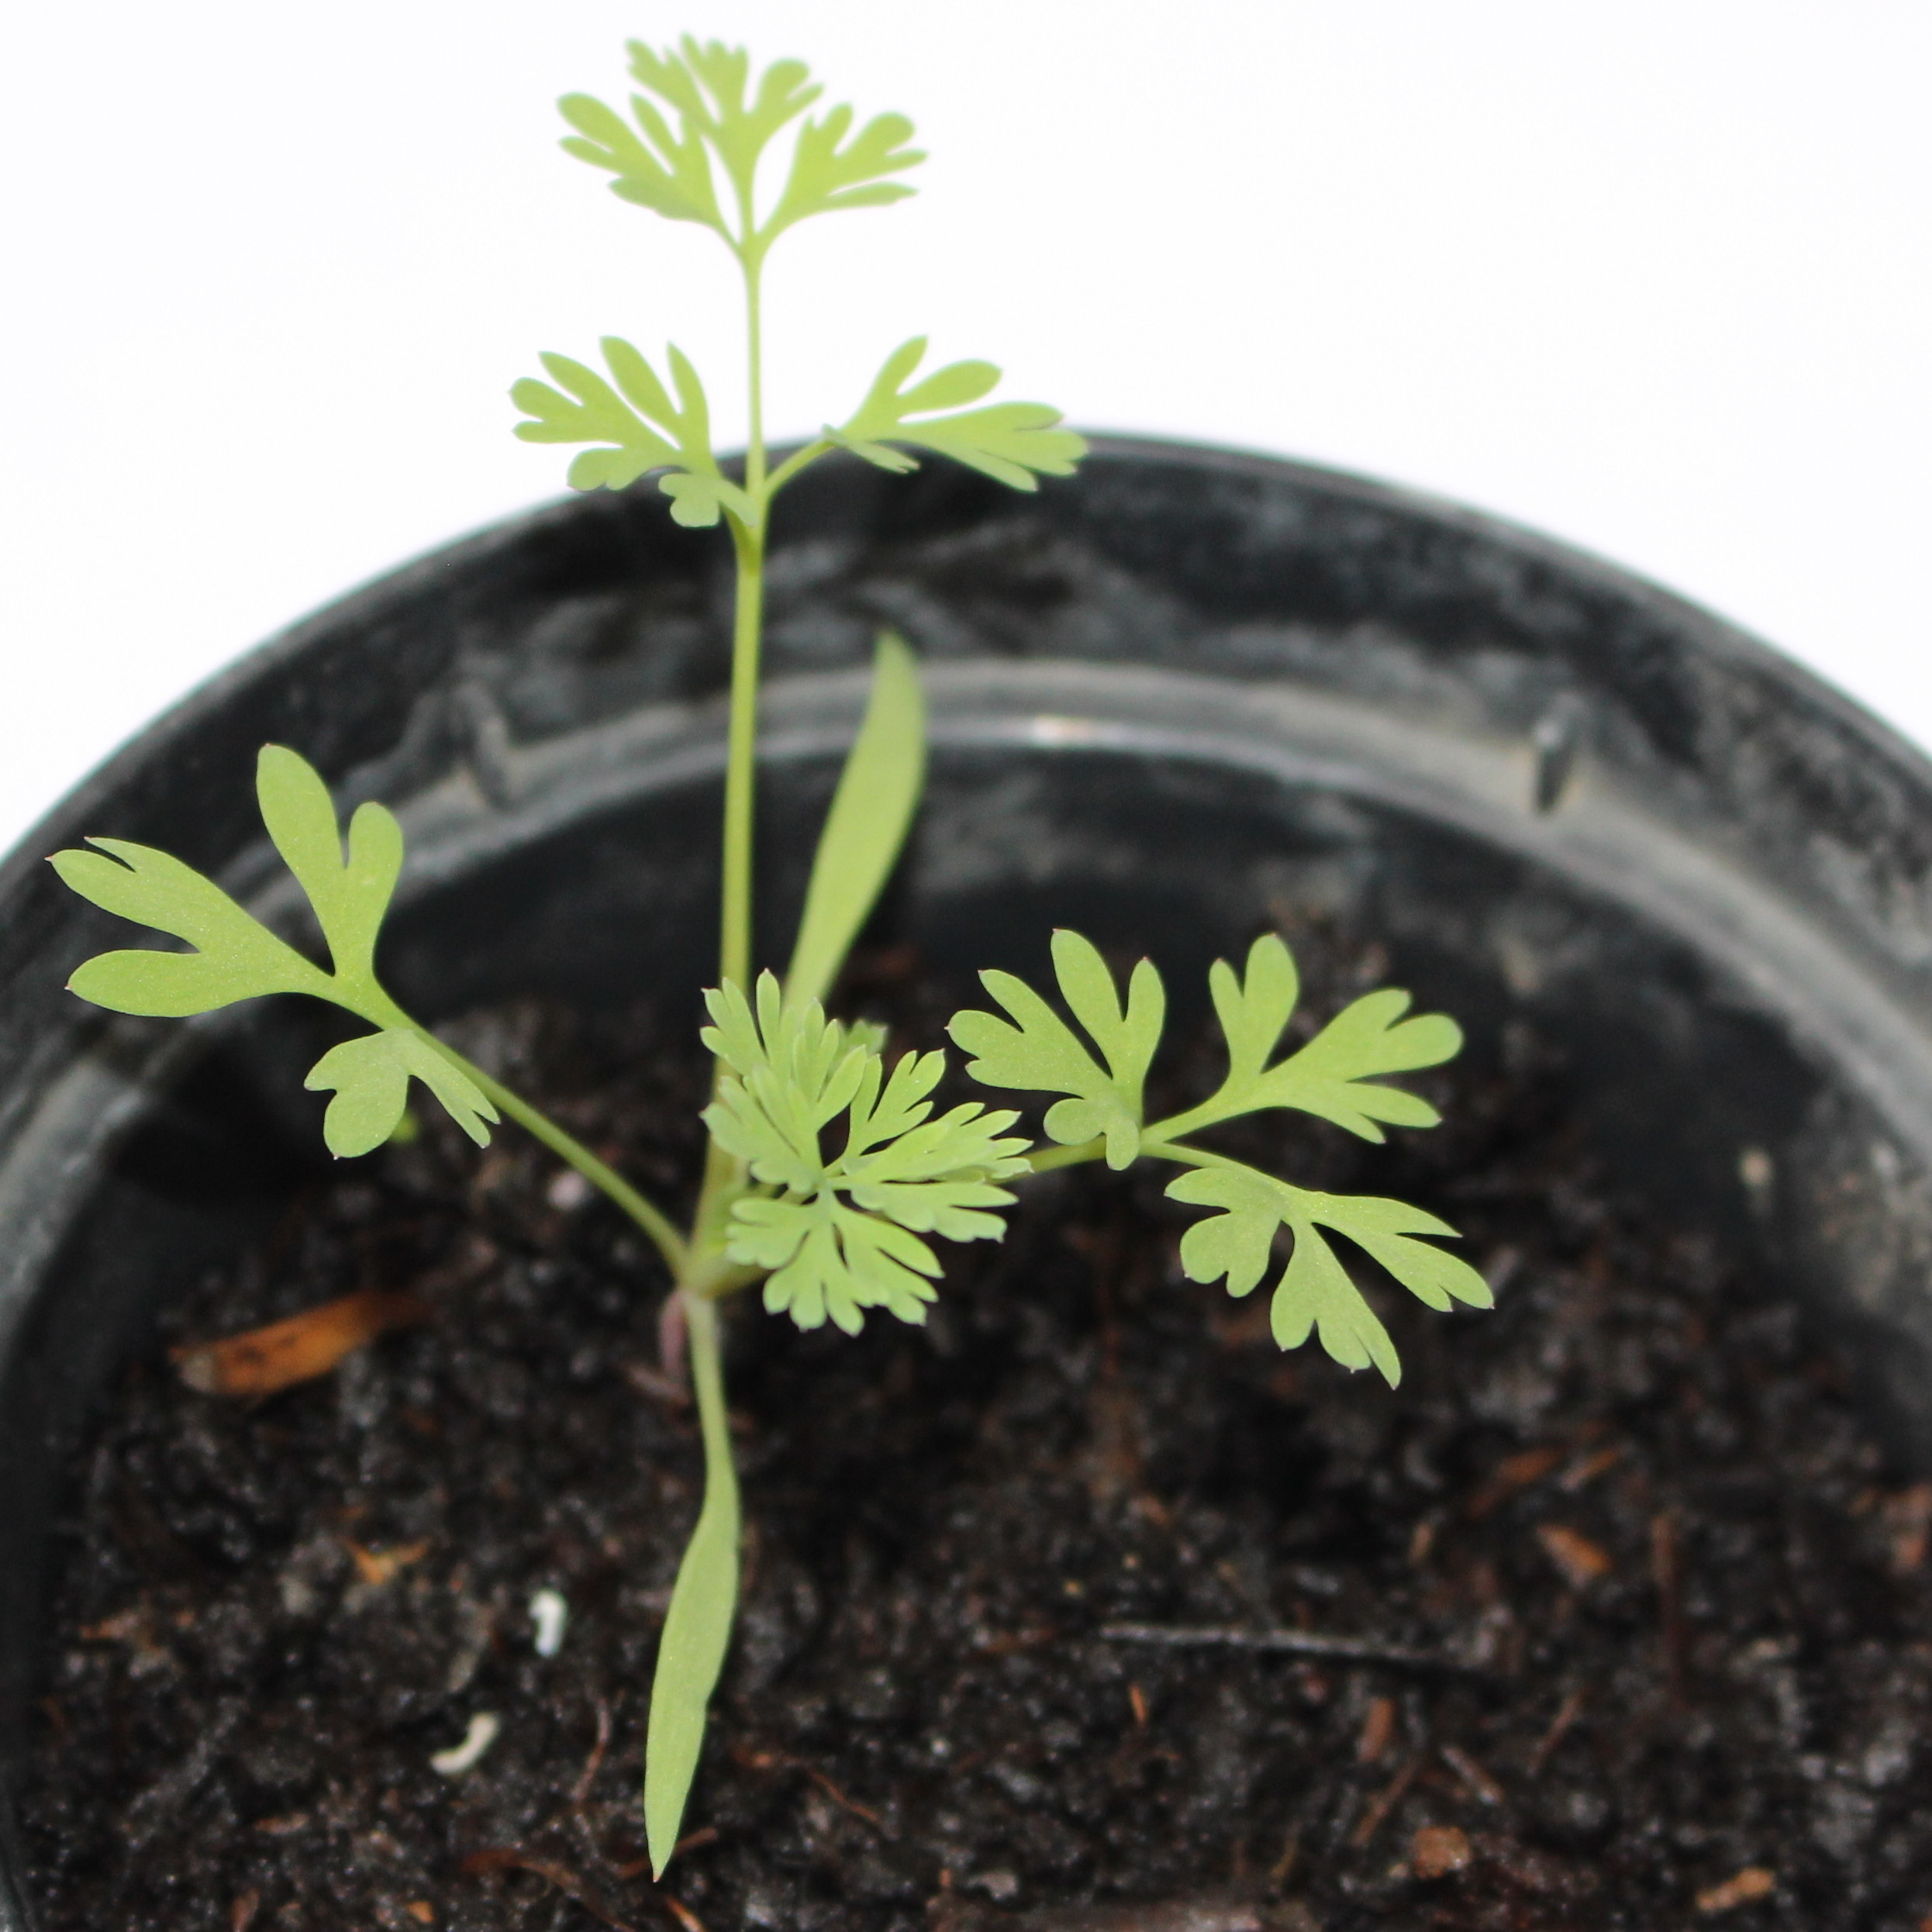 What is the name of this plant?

Fumaria officinalis
